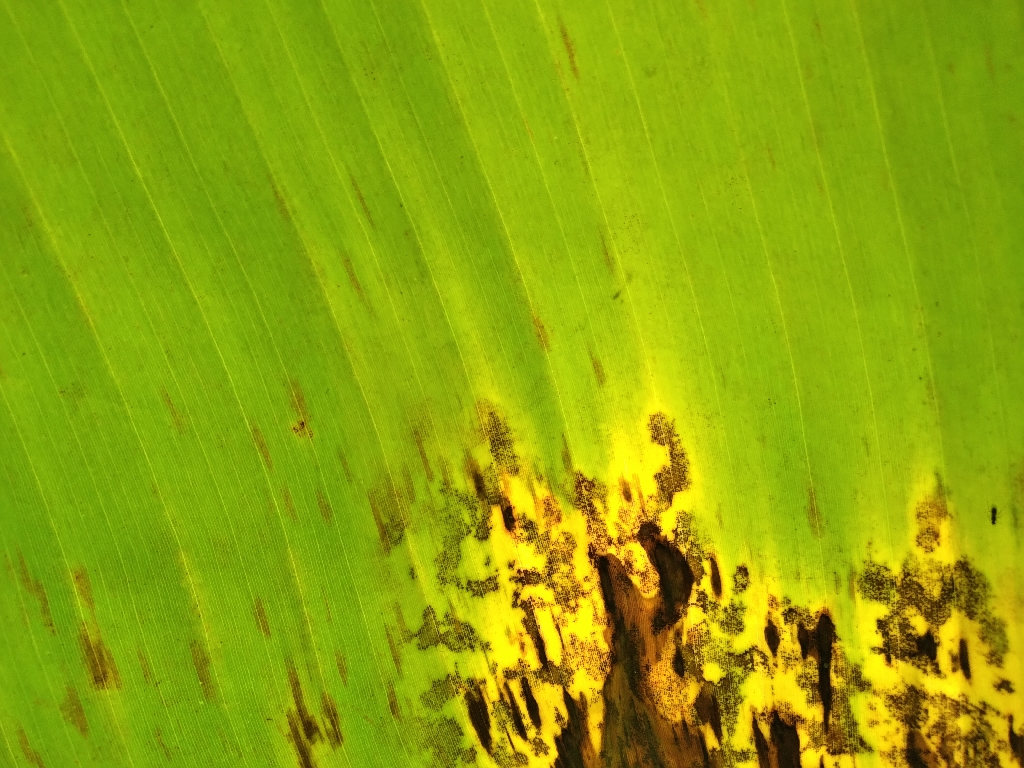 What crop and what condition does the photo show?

banana, black sigatoka
